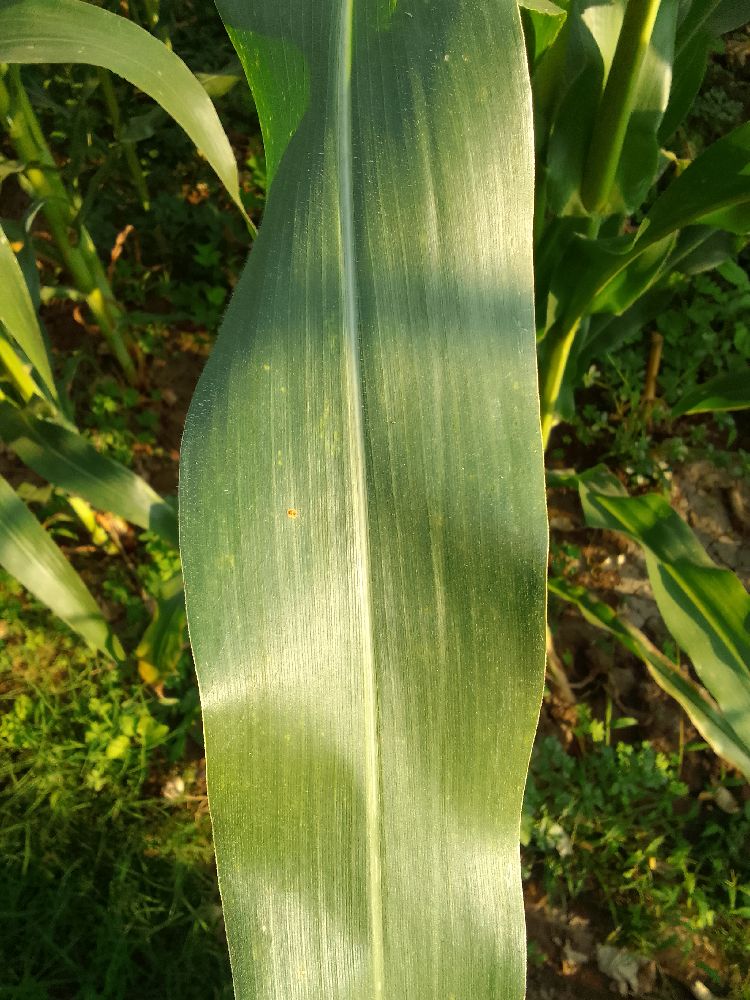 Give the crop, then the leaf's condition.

maize, healthy
